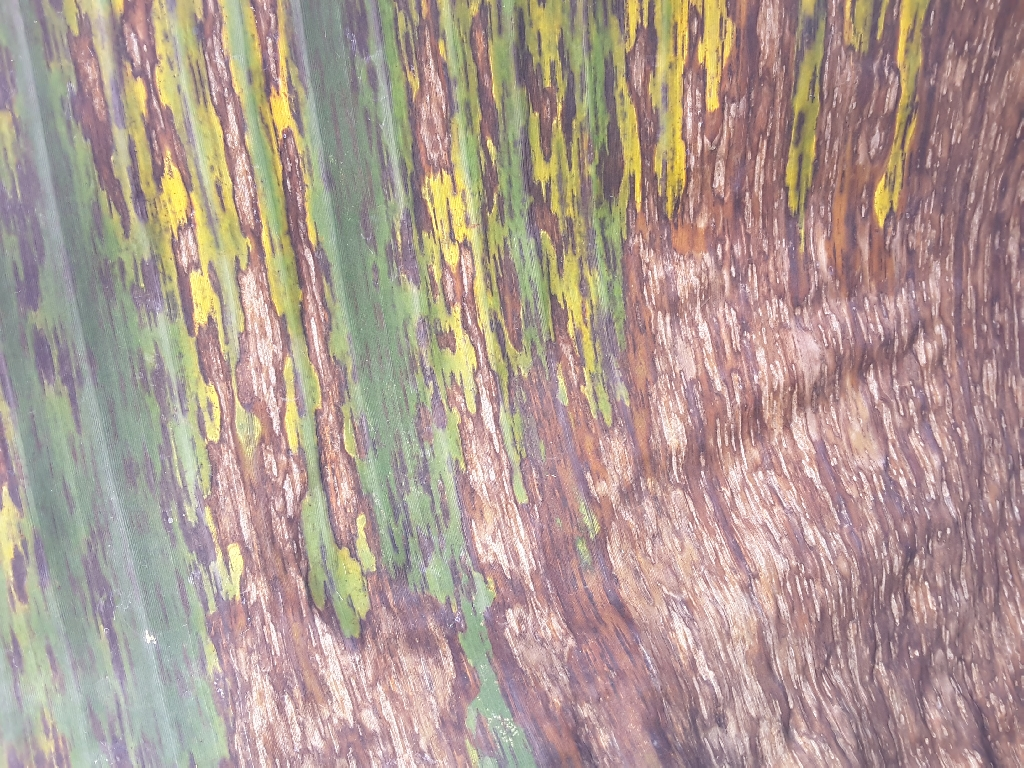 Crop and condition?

banana, black sigatoka
